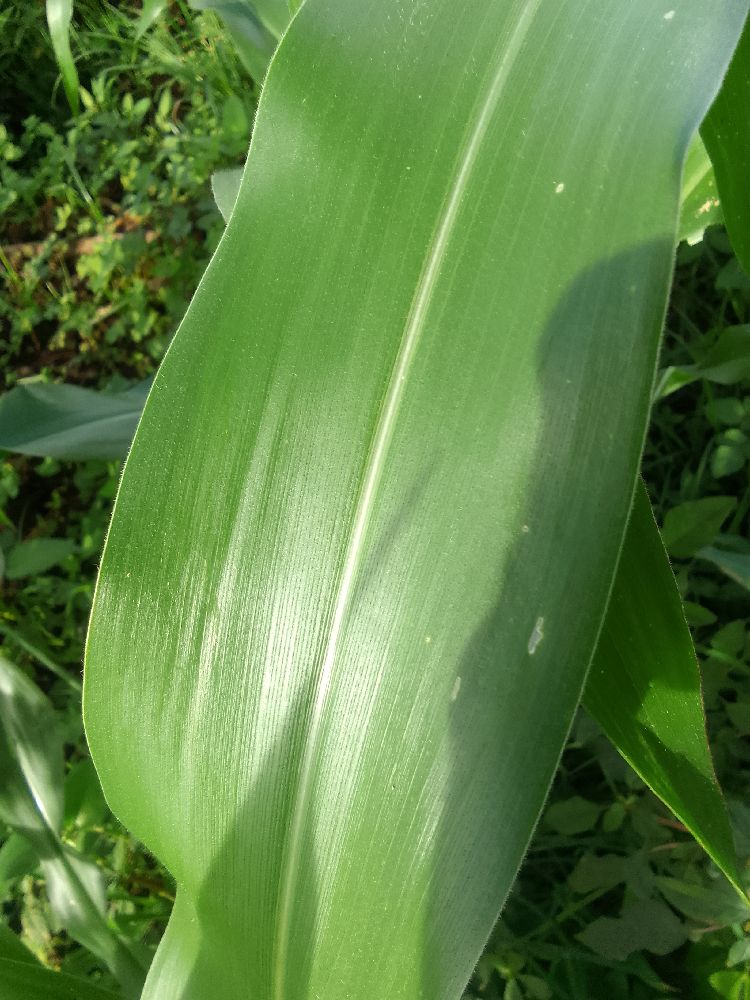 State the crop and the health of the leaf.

maize, healthy
